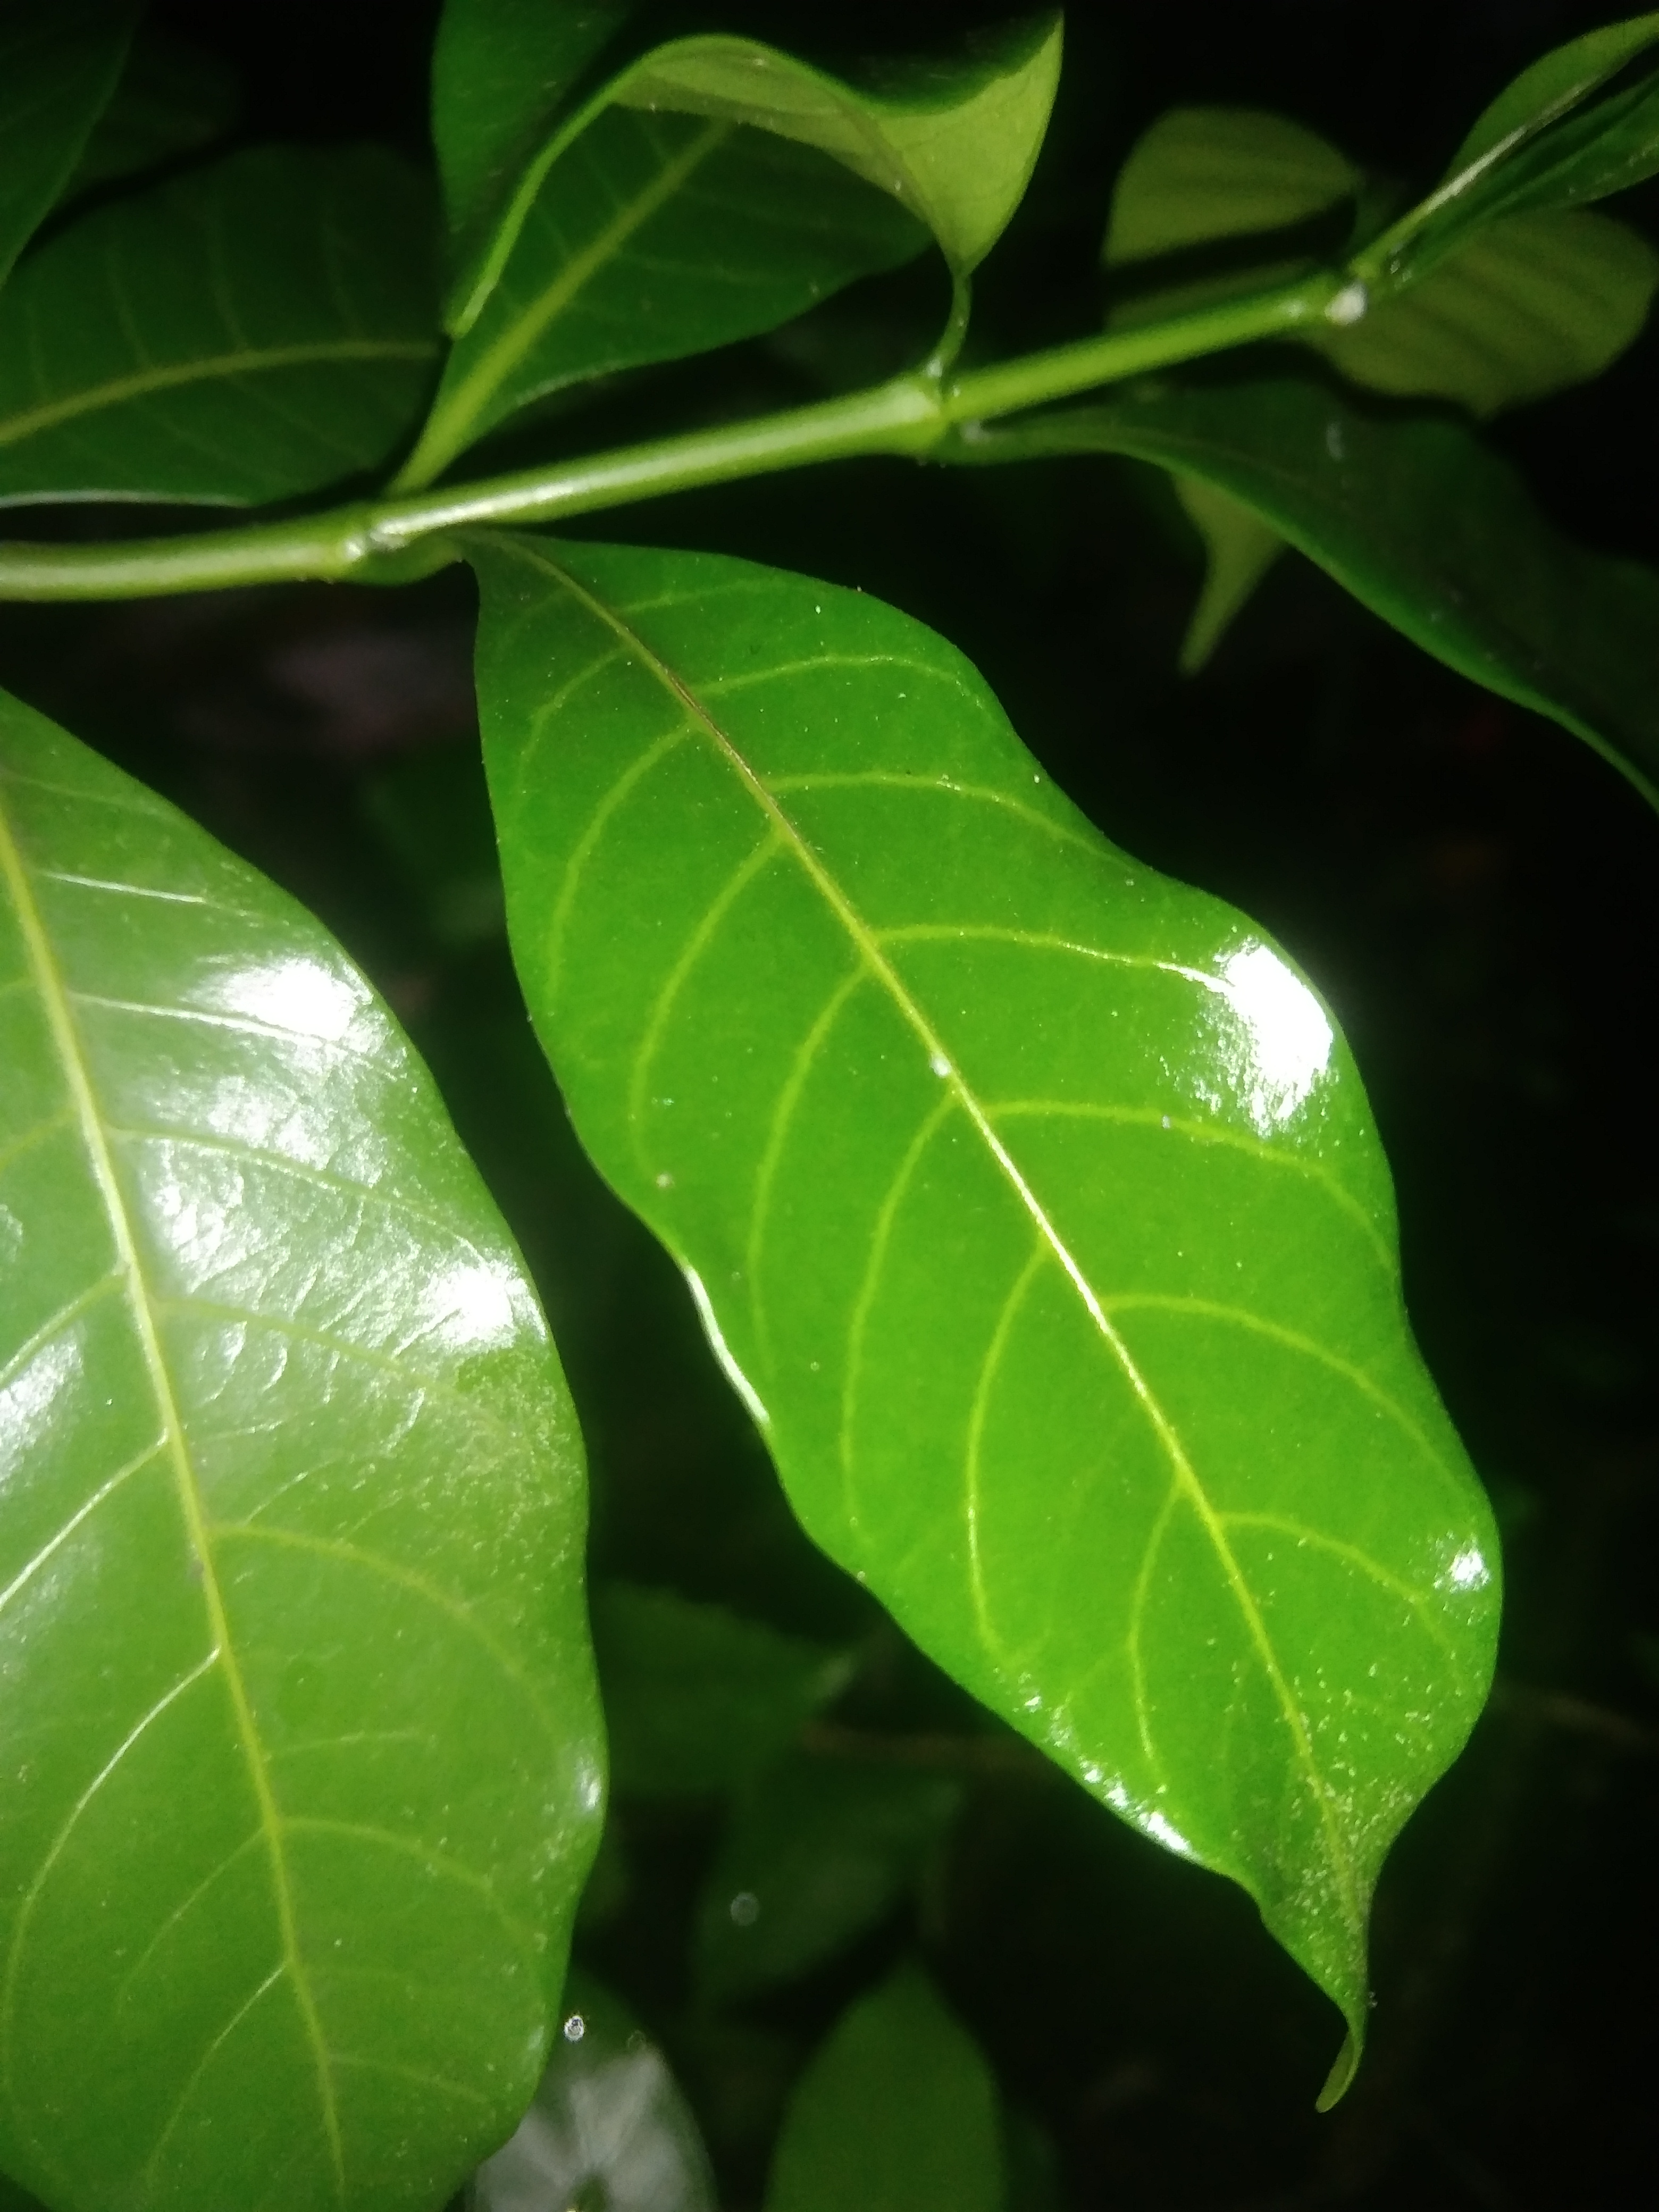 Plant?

togor
